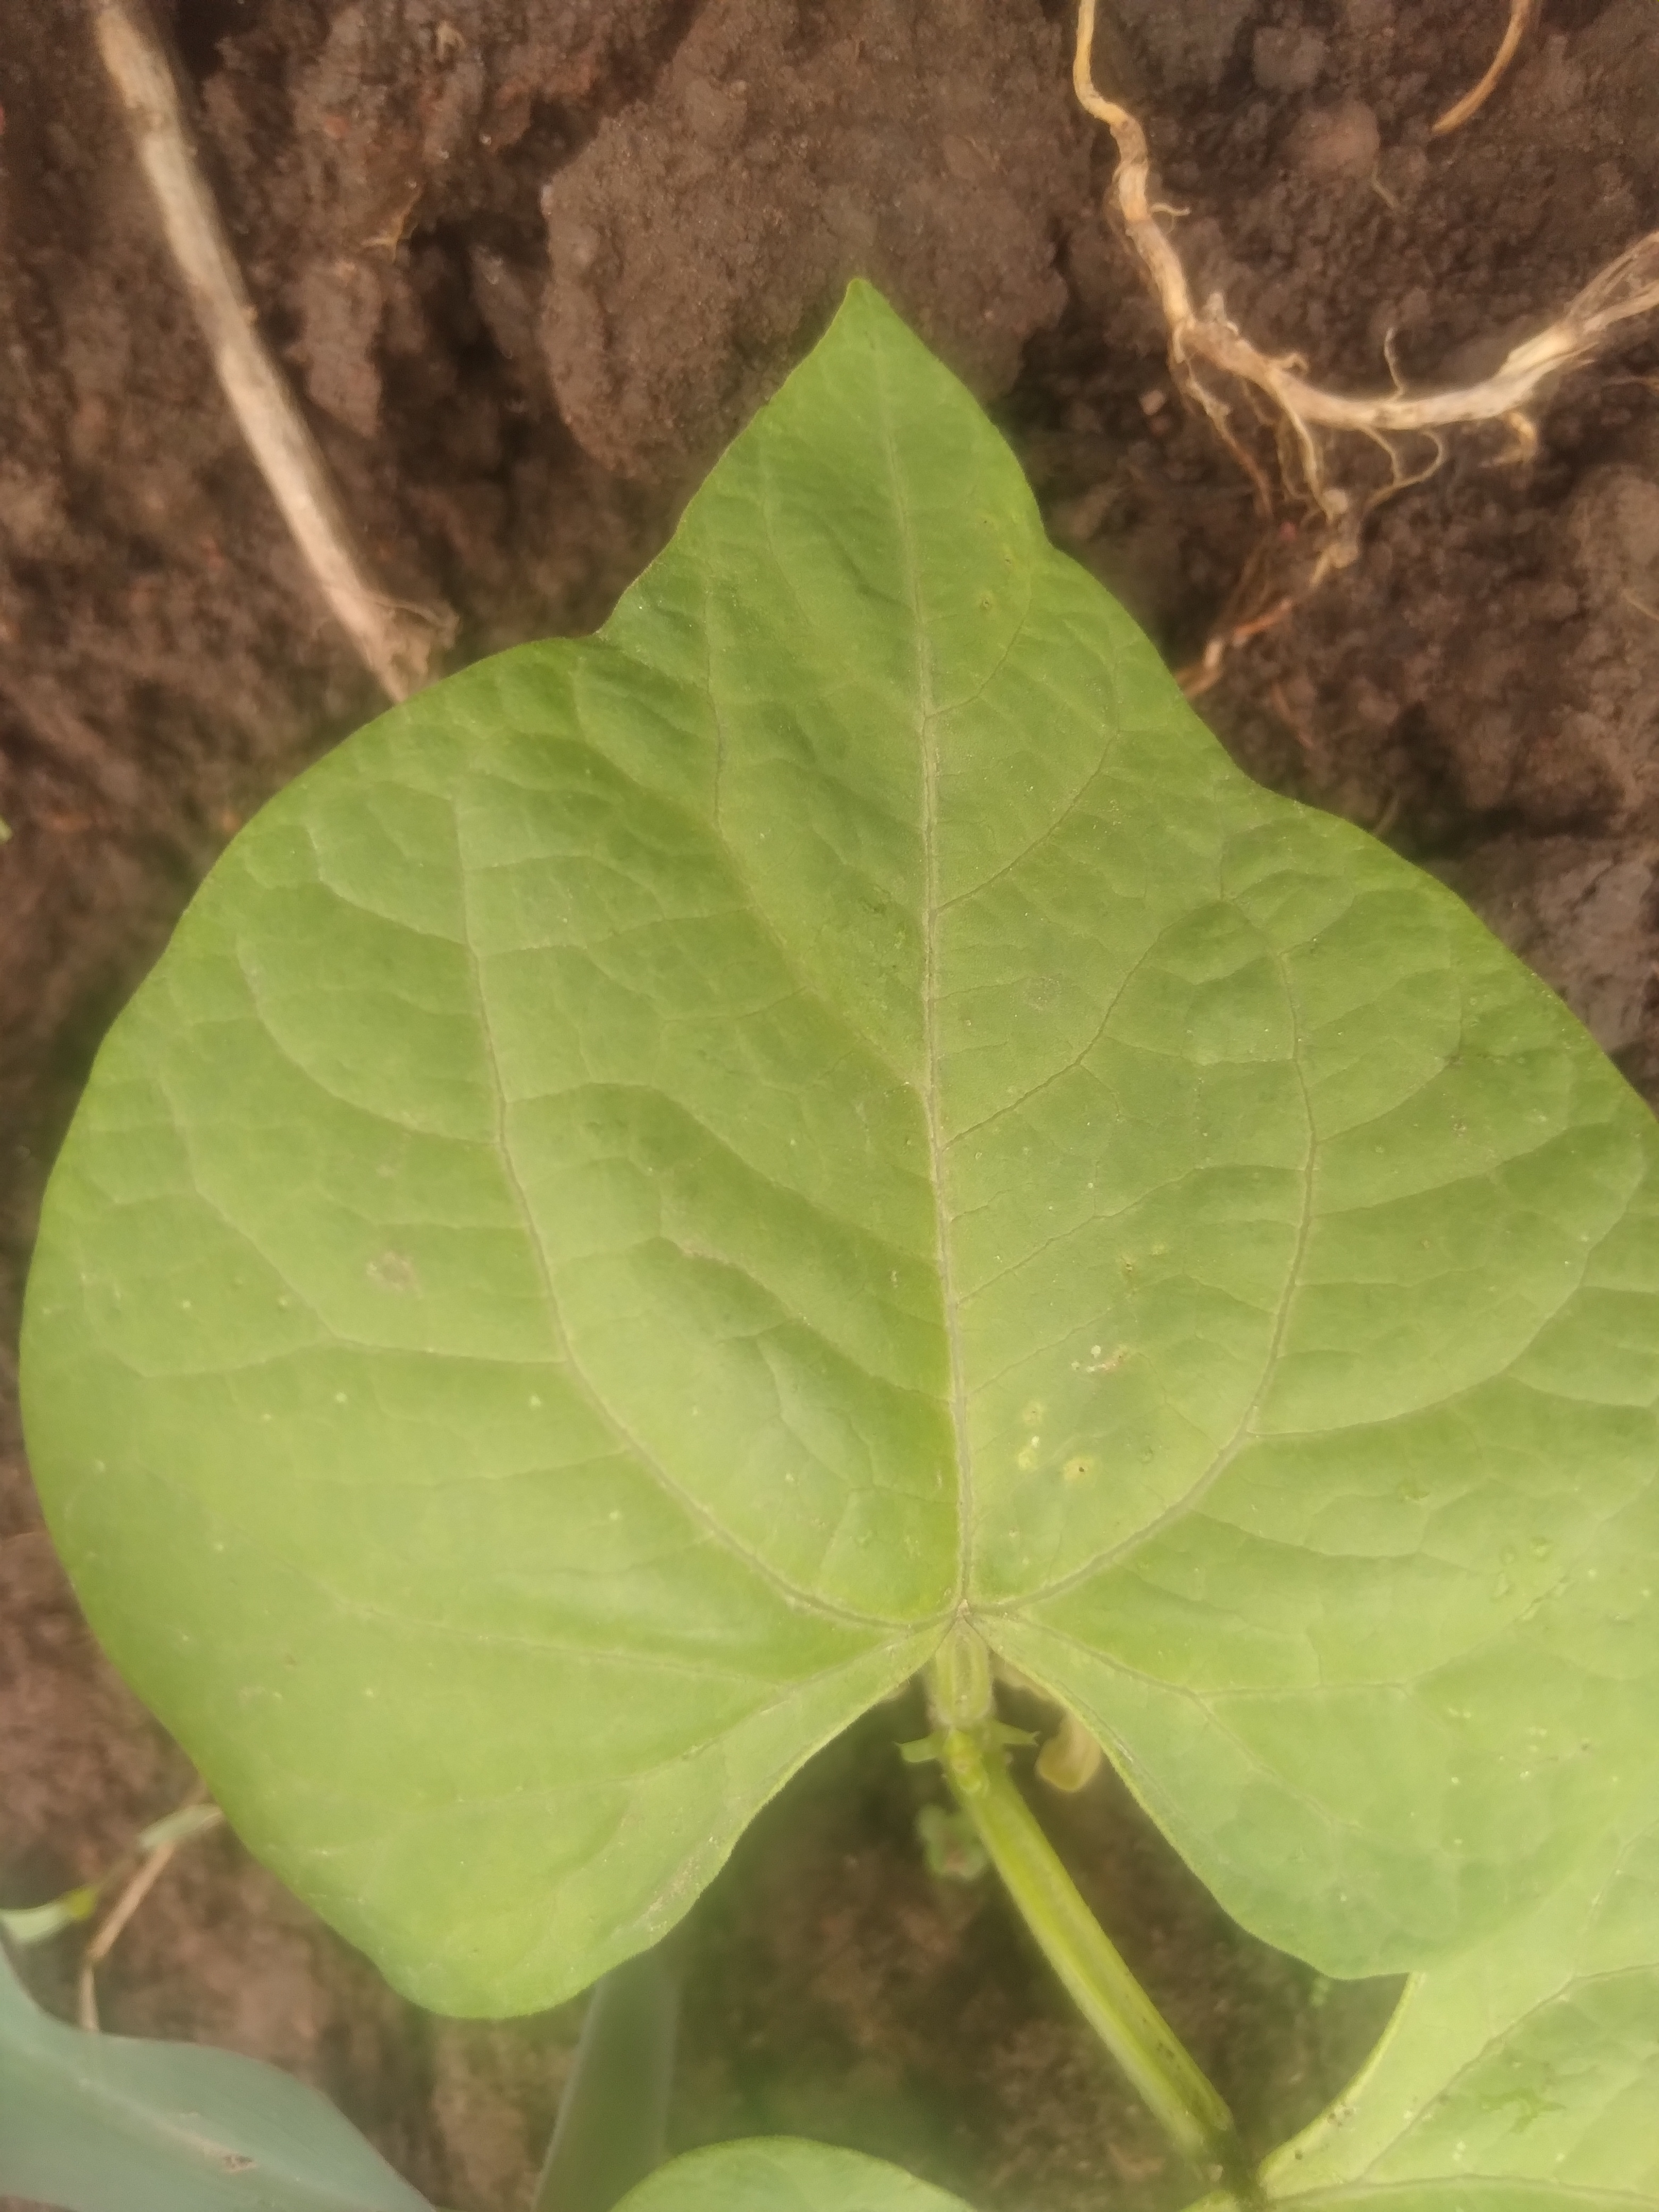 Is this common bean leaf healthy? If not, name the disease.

healthy
